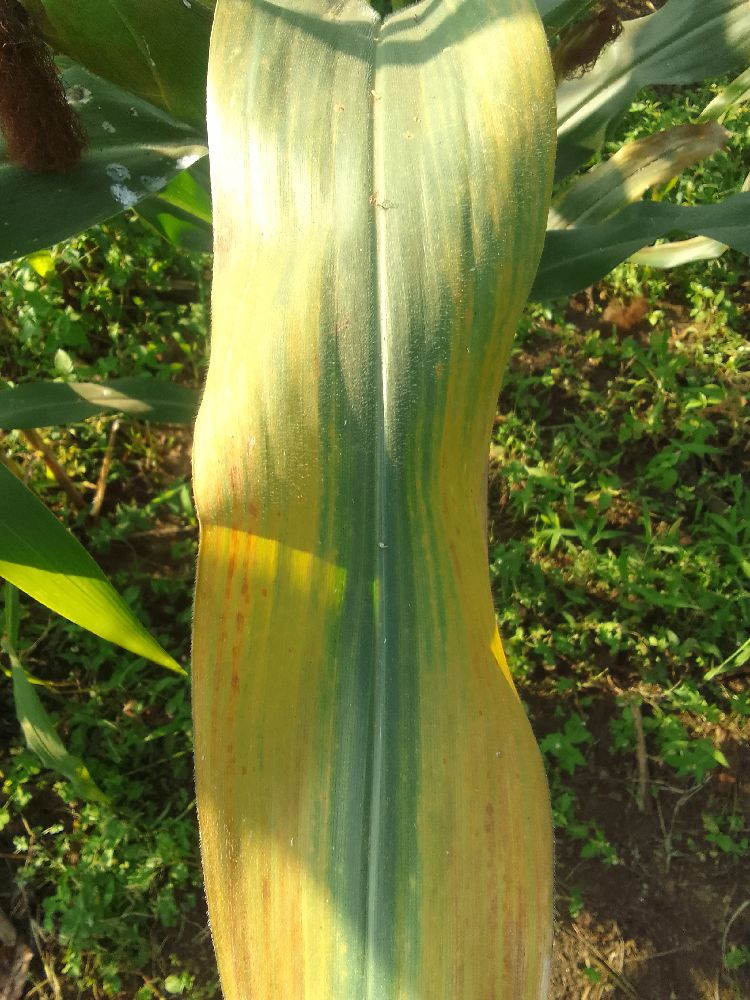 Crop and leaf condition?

maize, maize lethal necrosis
